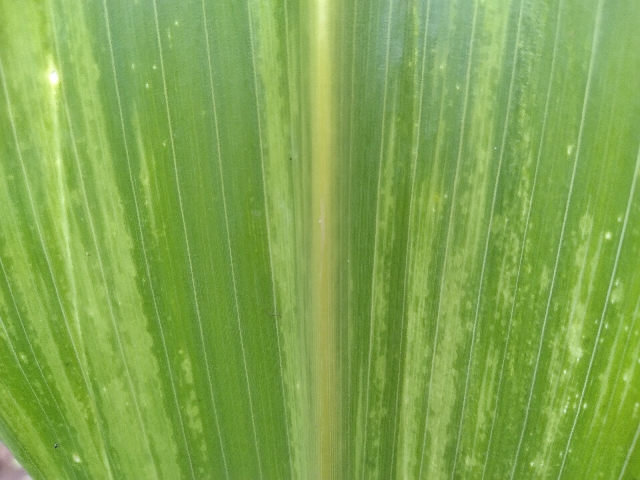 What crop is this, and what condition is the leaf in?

maize, maize lethal necrosis
